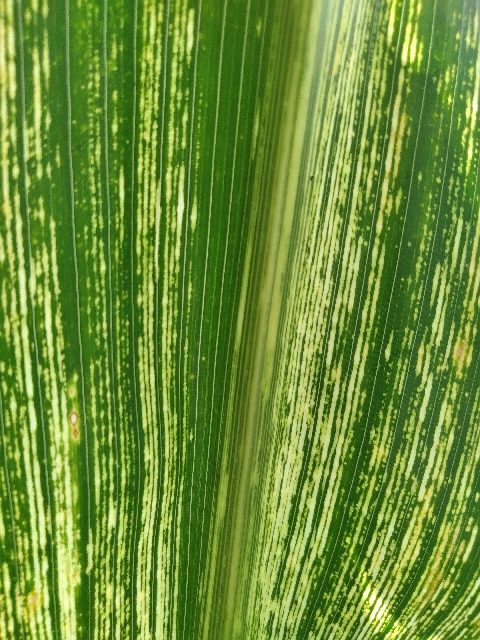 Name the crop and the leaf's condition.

maize, maize streak virus
